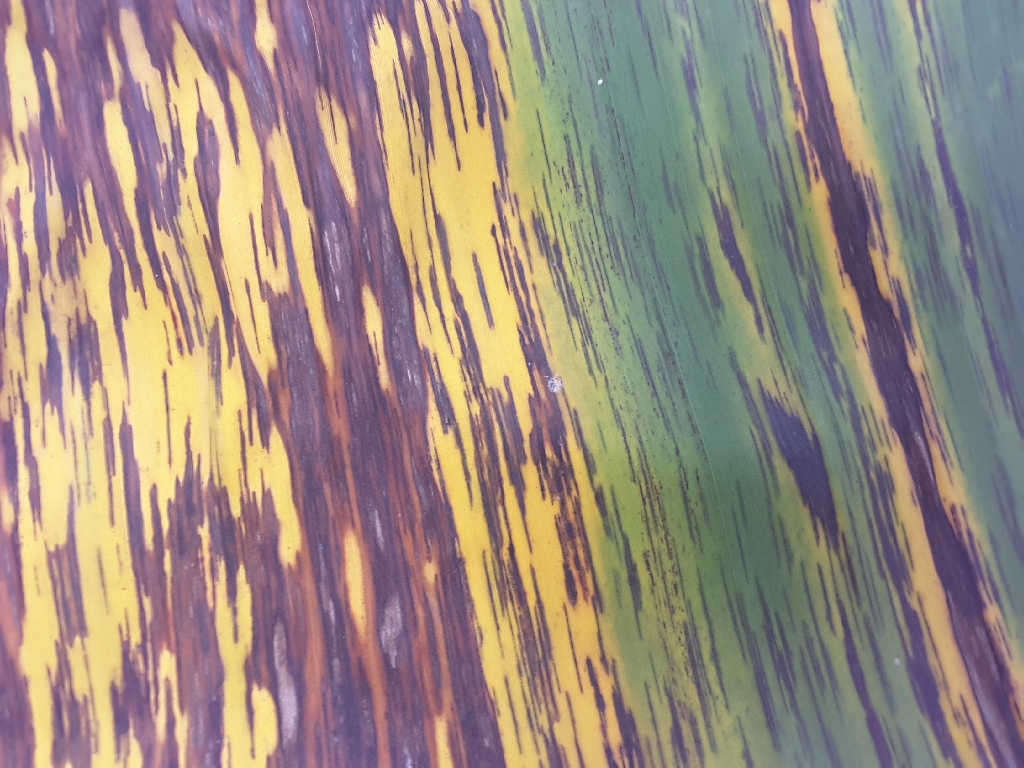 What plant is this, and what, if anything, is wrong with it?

banana, black sigatoka
